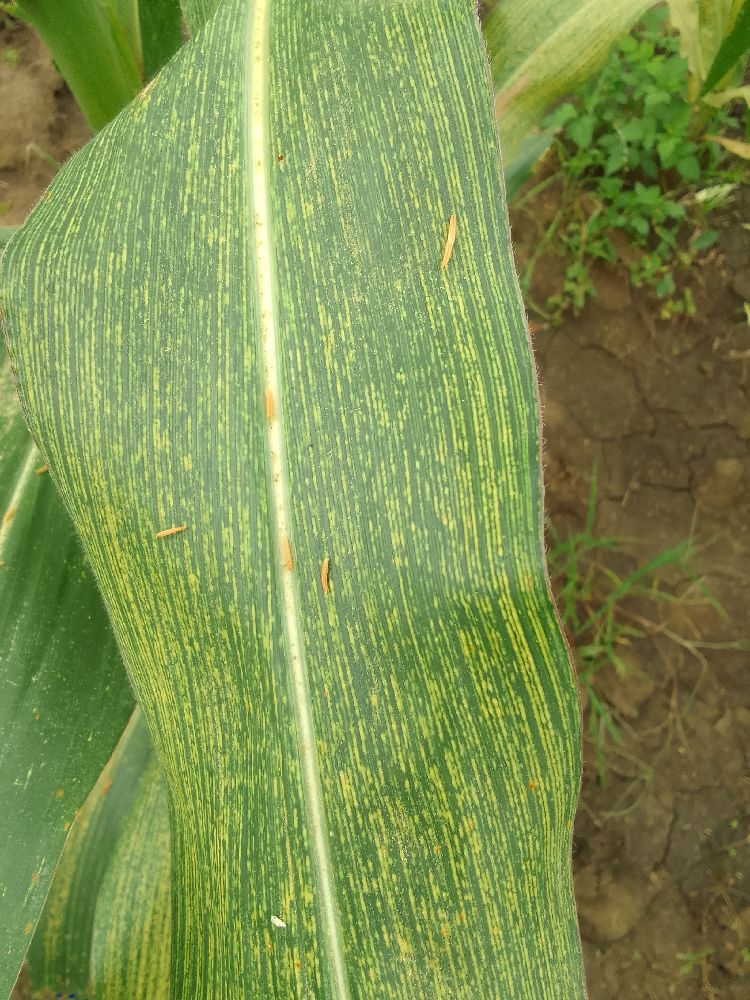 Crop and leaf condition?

maize, maize streak virus
